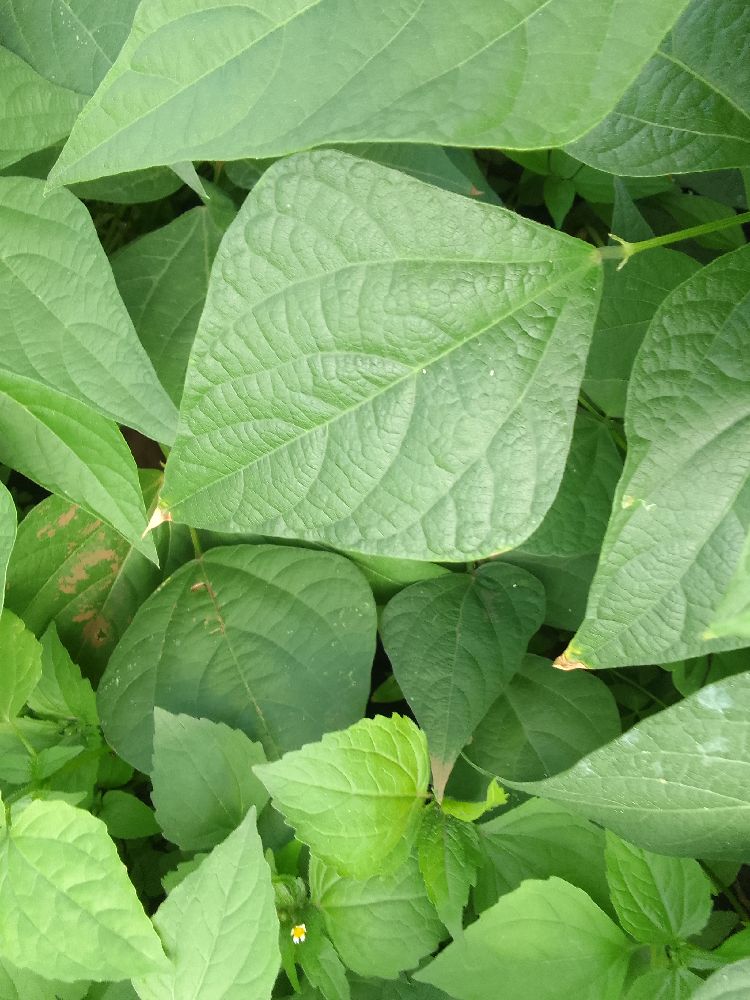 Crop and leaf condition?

common bean, healthy
